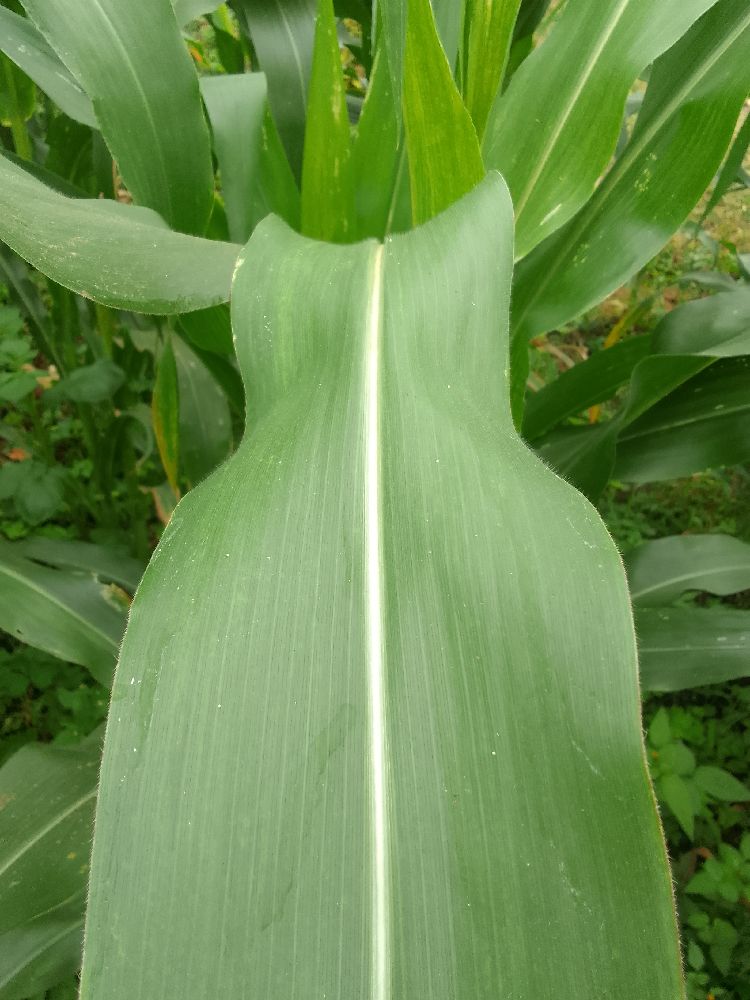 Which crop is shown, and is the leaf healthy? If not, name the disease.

maize, healthy
